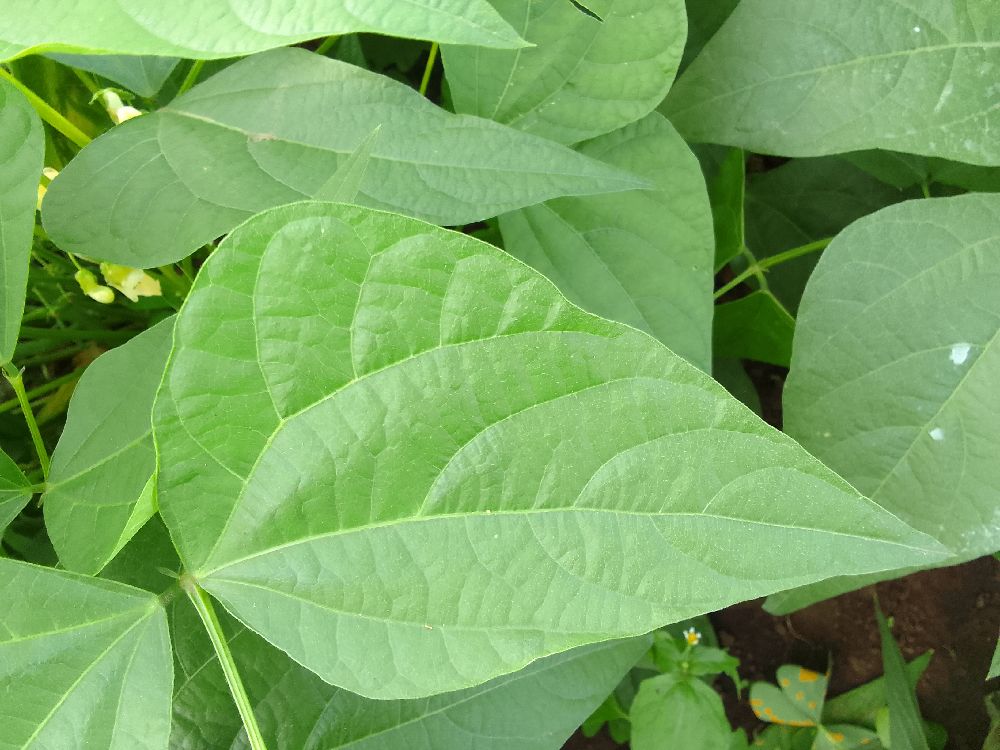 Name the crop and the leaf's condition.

common bean, healthy
